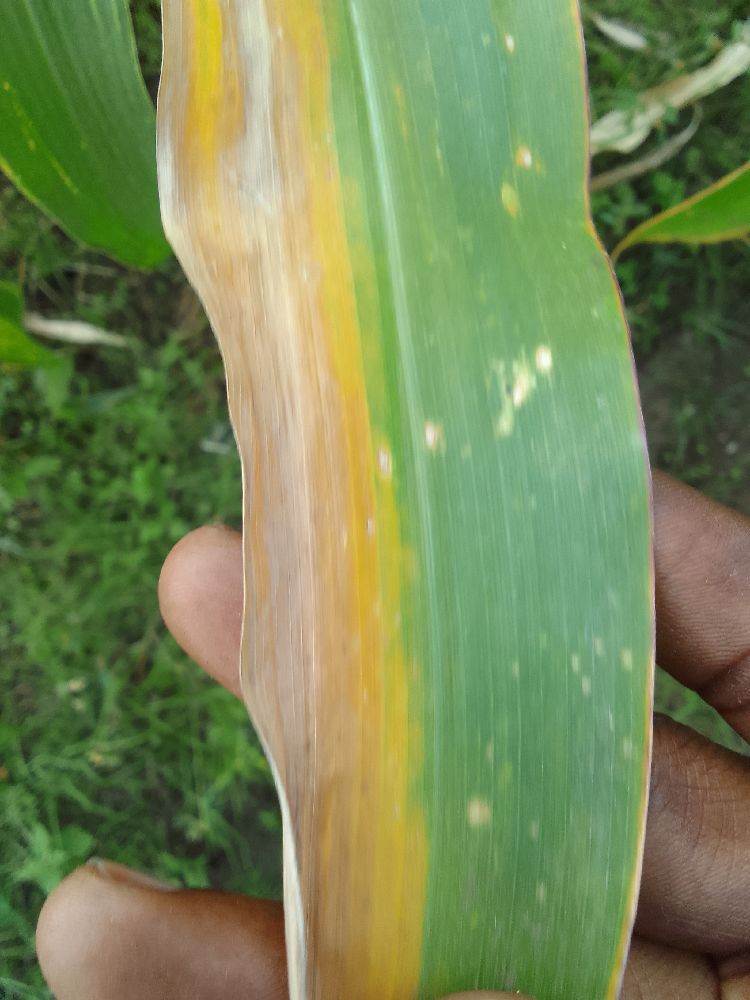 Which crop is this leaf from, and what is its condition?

maize, maize lethal necrosis
